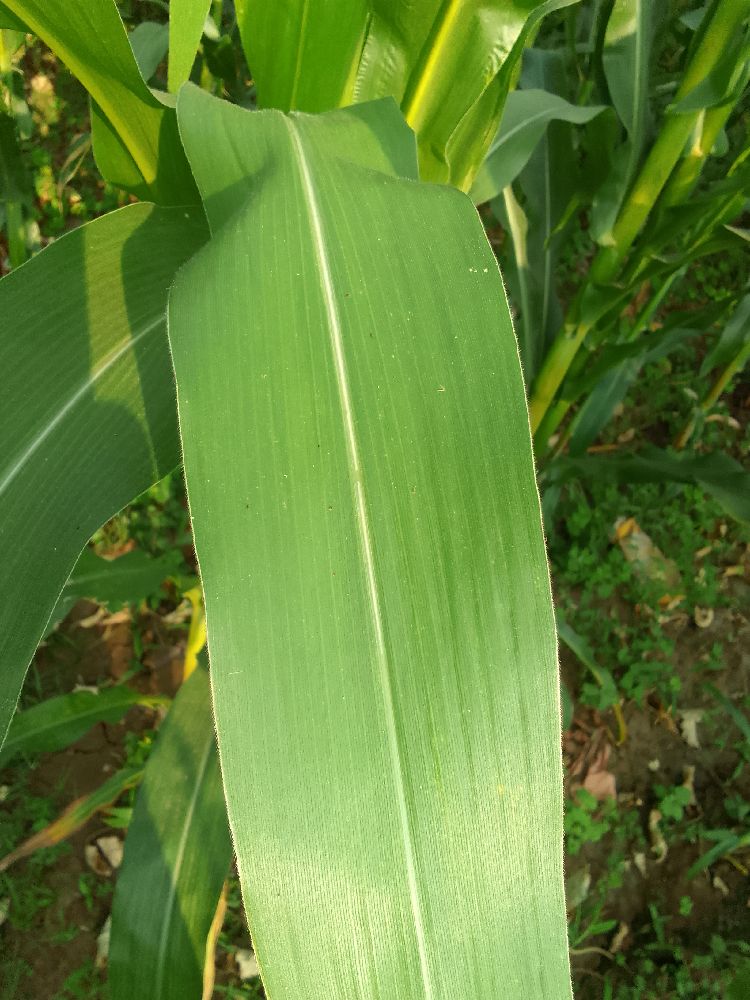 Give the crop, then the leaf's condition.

maize, healthy
